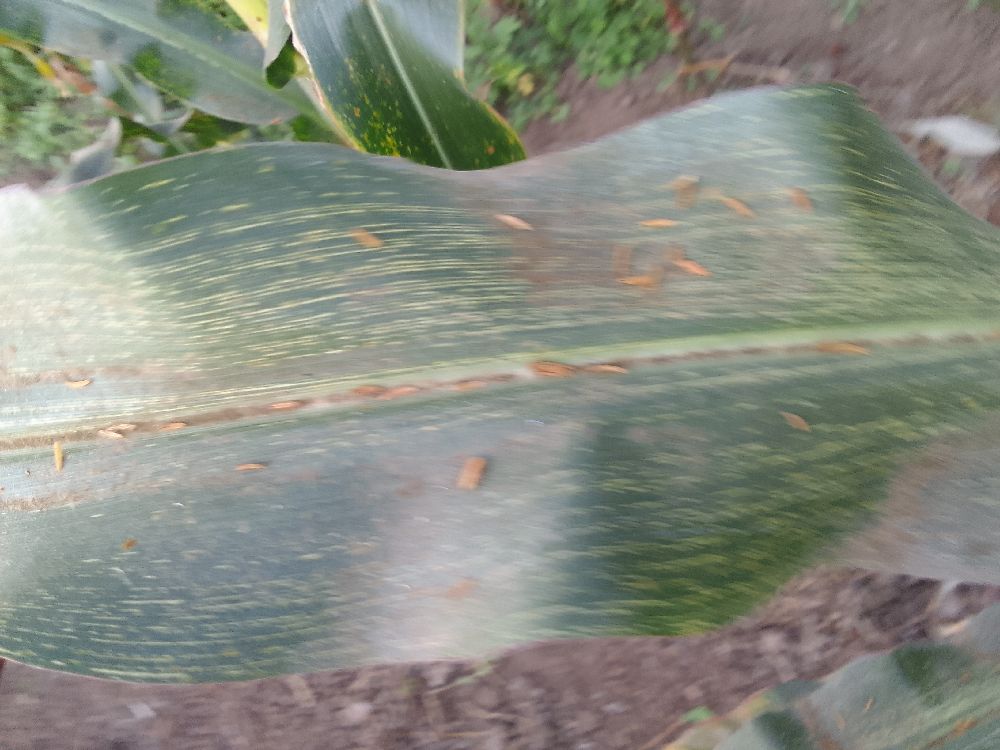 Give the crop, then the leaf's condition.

maize, maize streak virus
